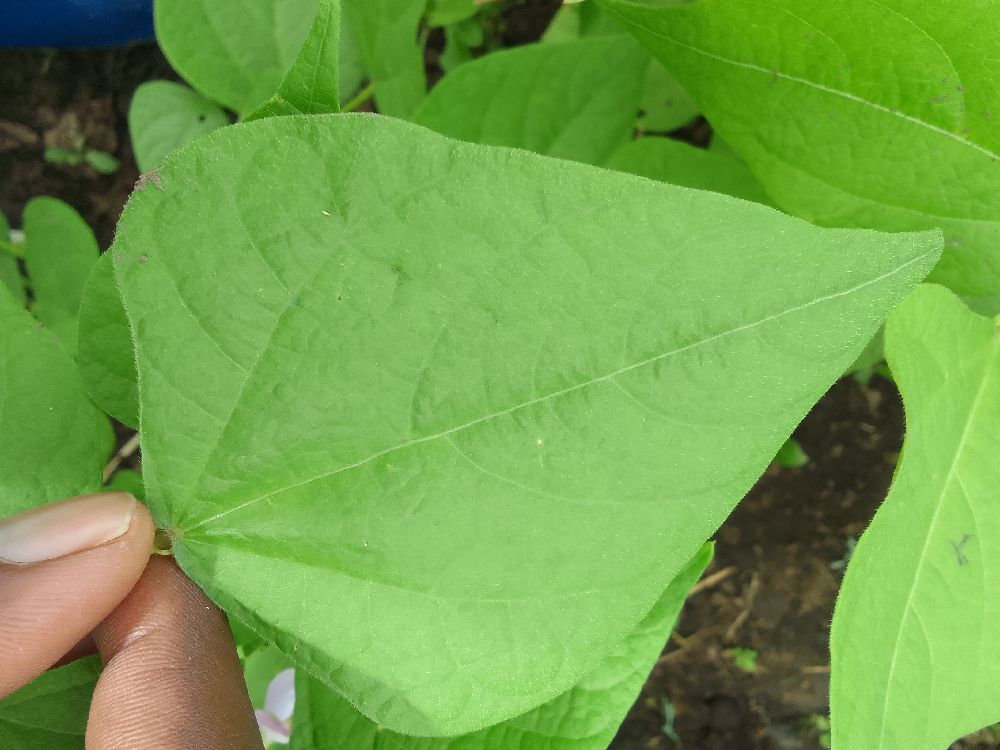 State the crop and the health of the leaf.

common bean, healthy
